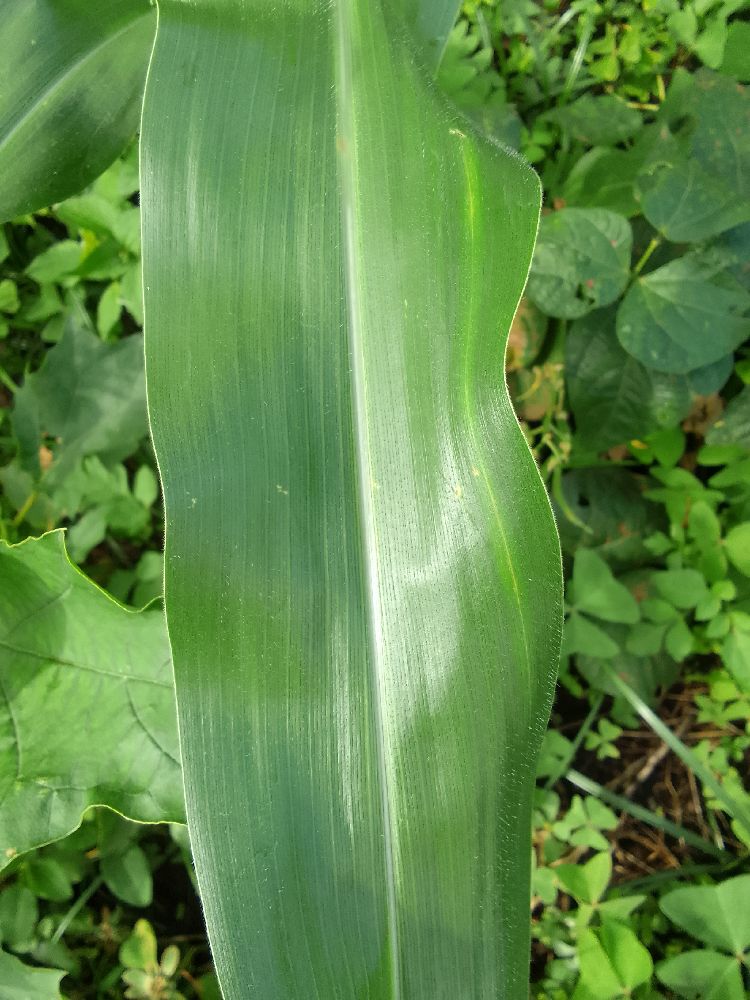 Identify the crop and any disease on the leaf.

maize, healthy
